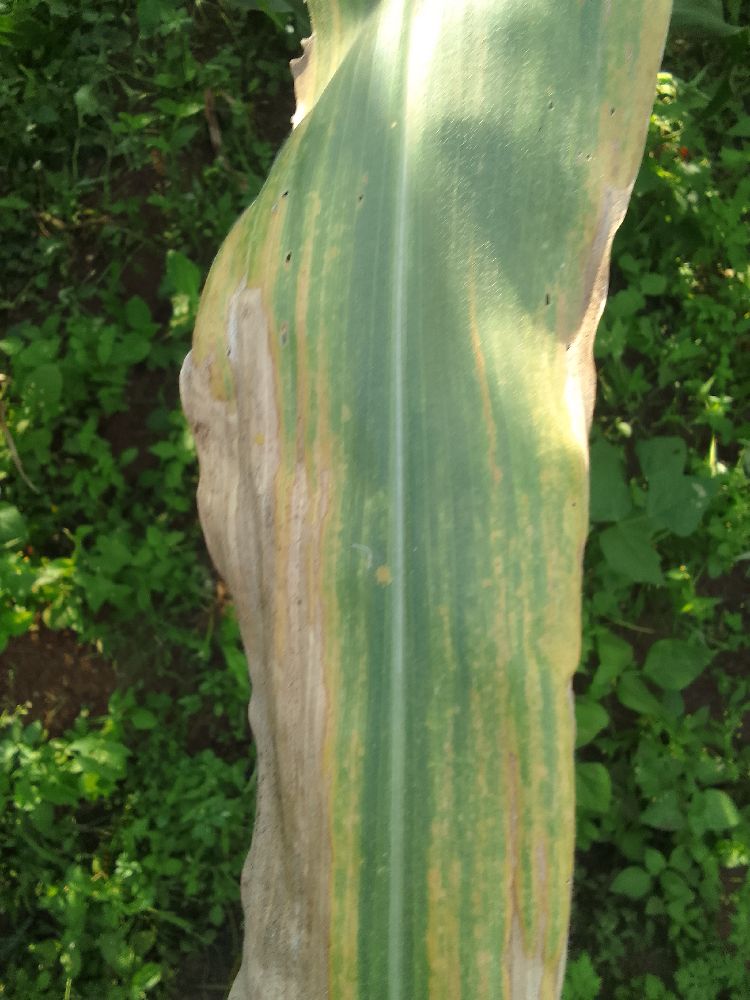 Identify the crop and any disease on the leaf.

maize, maize lethal necrosis
